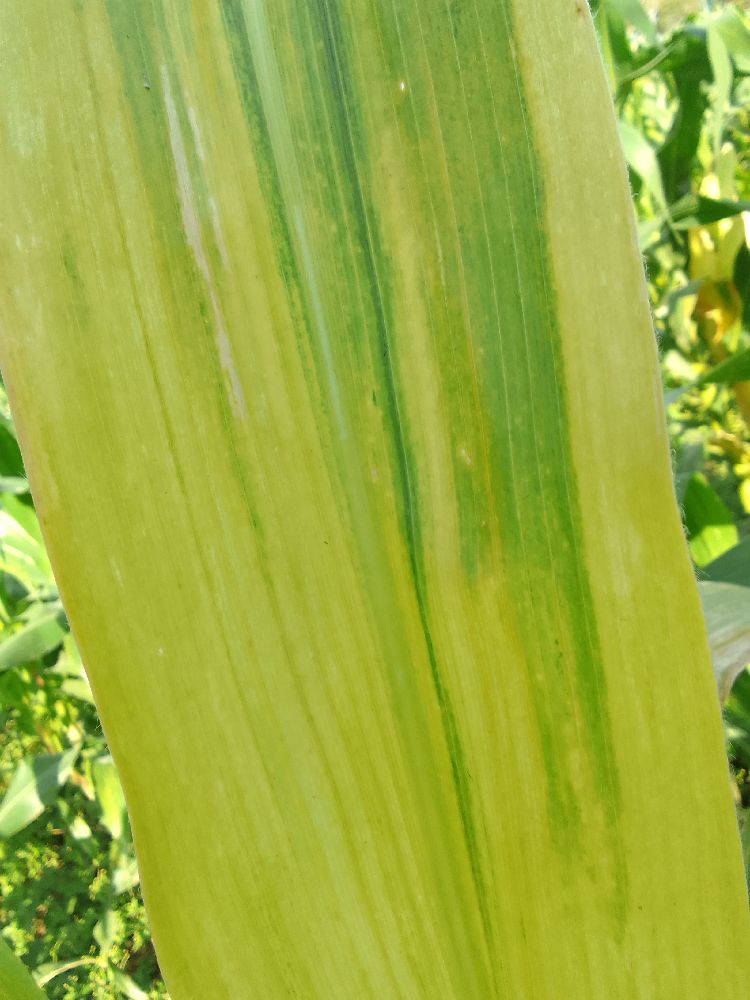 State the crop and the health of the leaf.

maize, maize lethal necrosis
